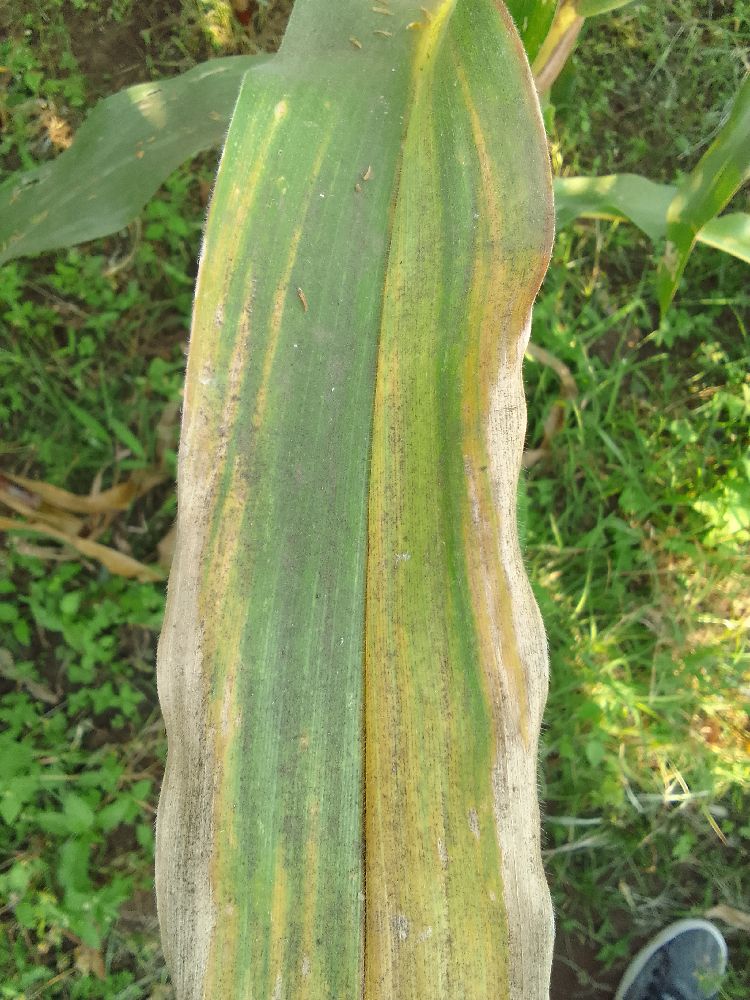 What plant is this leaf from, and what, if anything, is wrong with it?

maize, maize lethal necrosis
